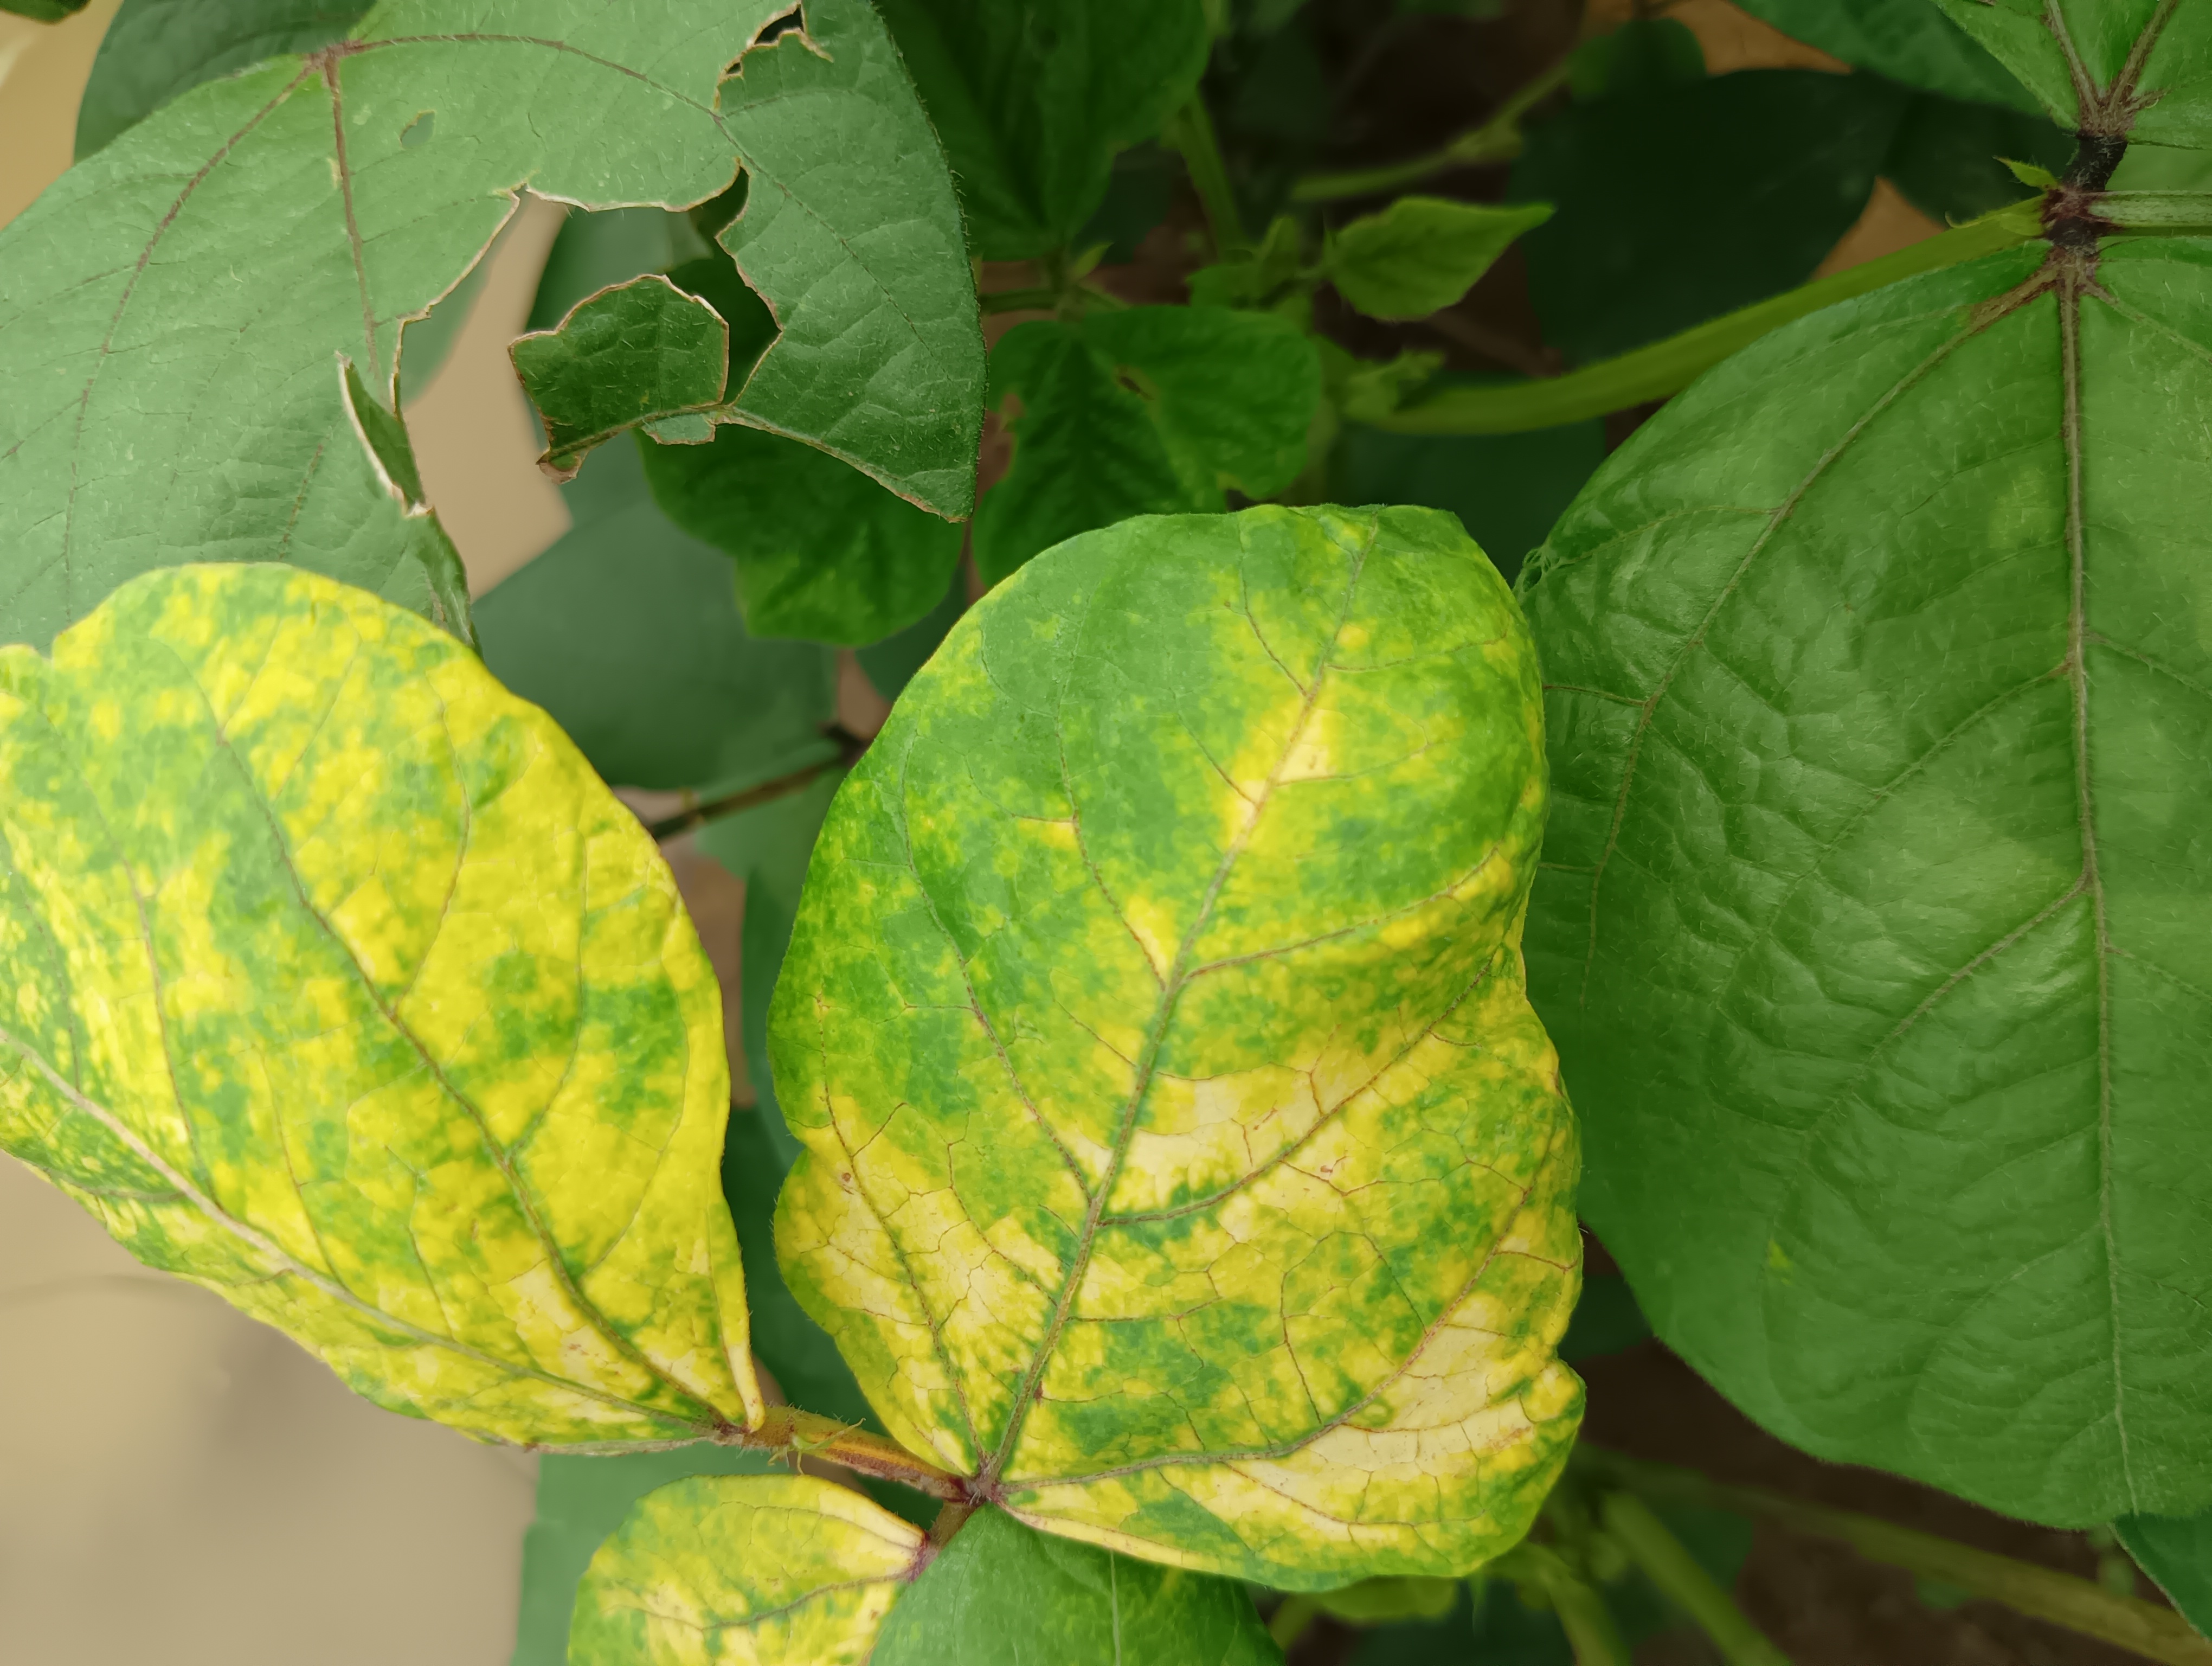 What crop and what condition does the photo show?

mungbean, yellow mosaic
